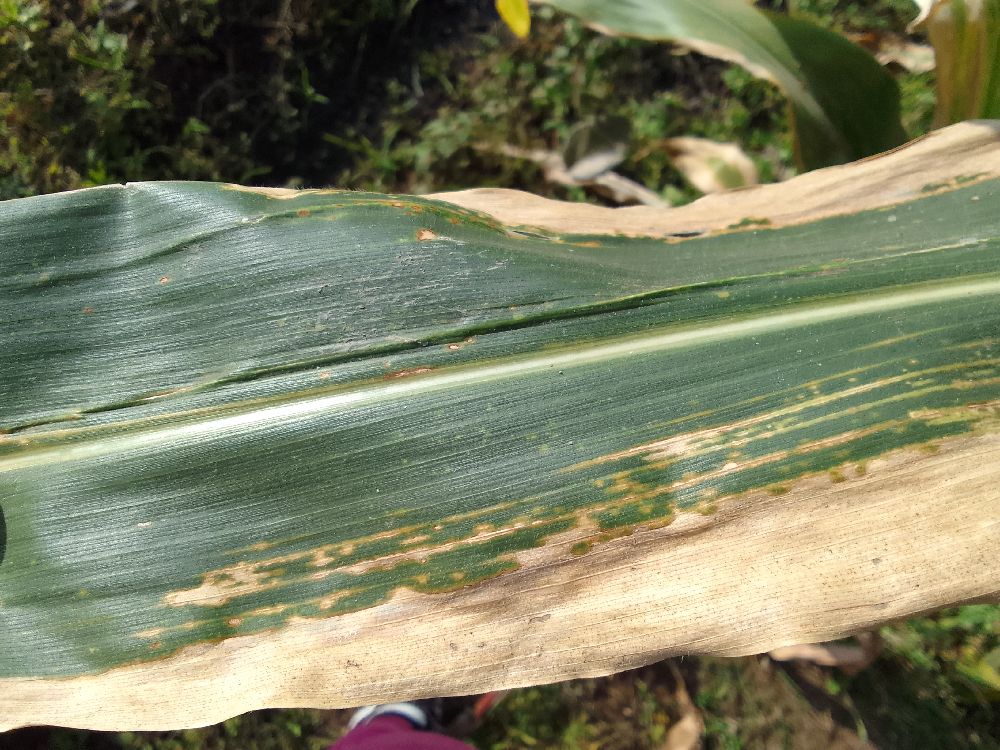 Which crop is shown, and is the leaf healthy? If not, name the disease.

maize, maize lethal necrosis
